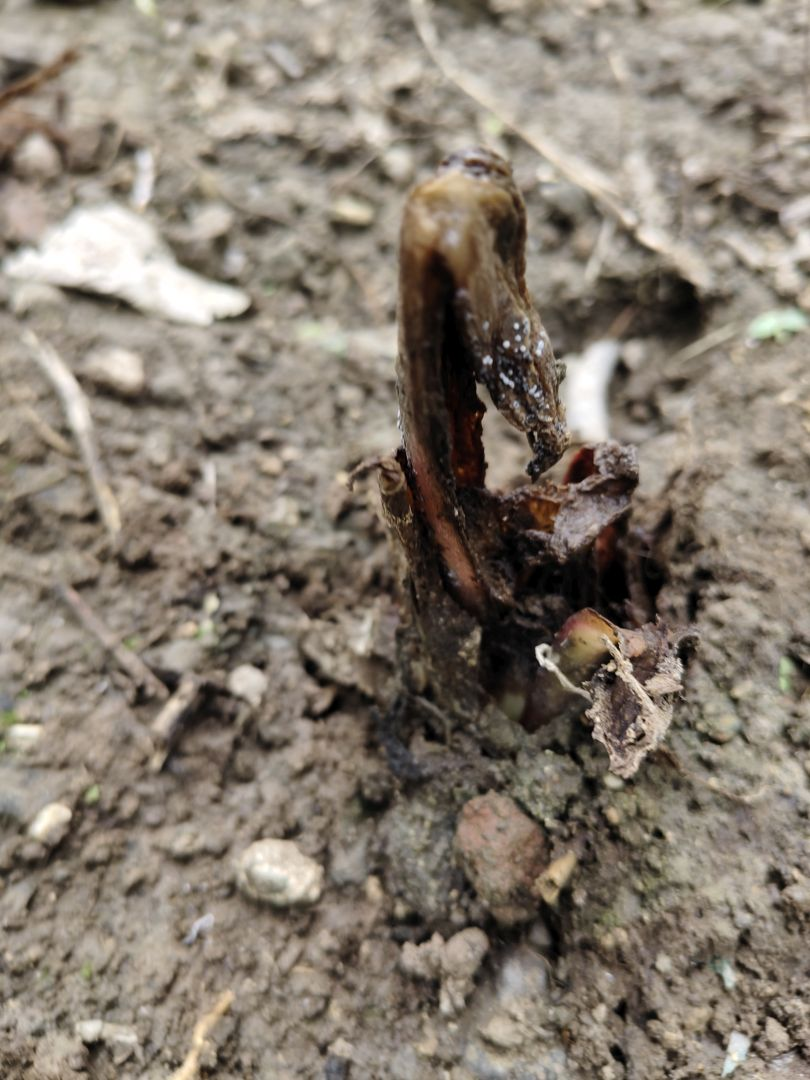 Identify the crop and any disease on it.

taro, root rot
